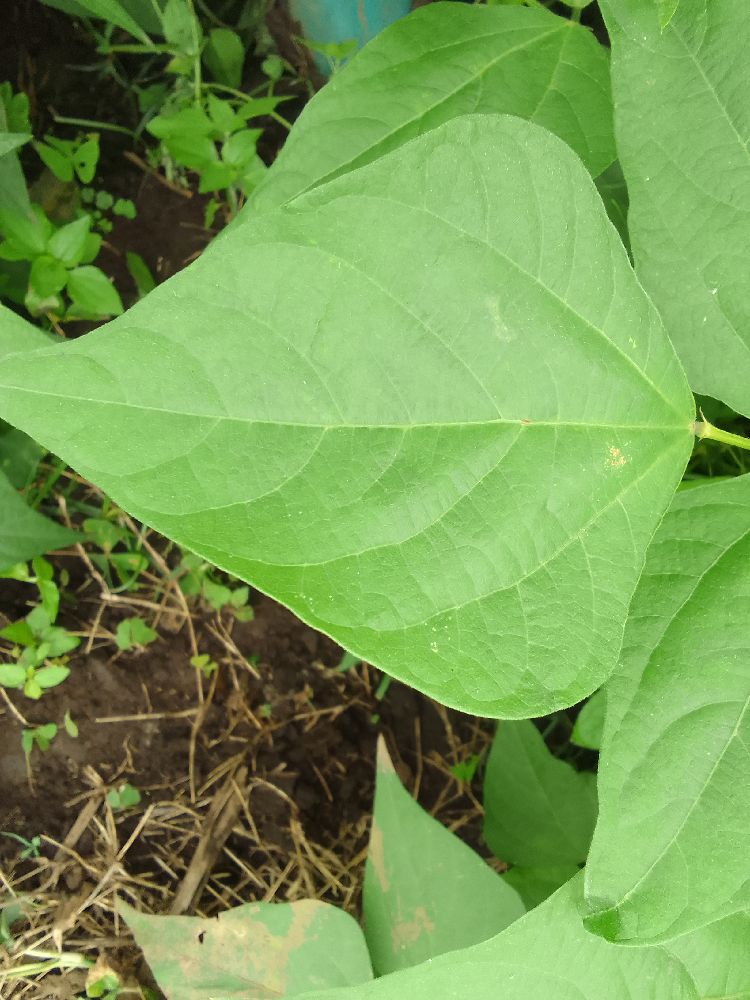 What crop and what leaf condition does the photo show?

common bean, healthy
